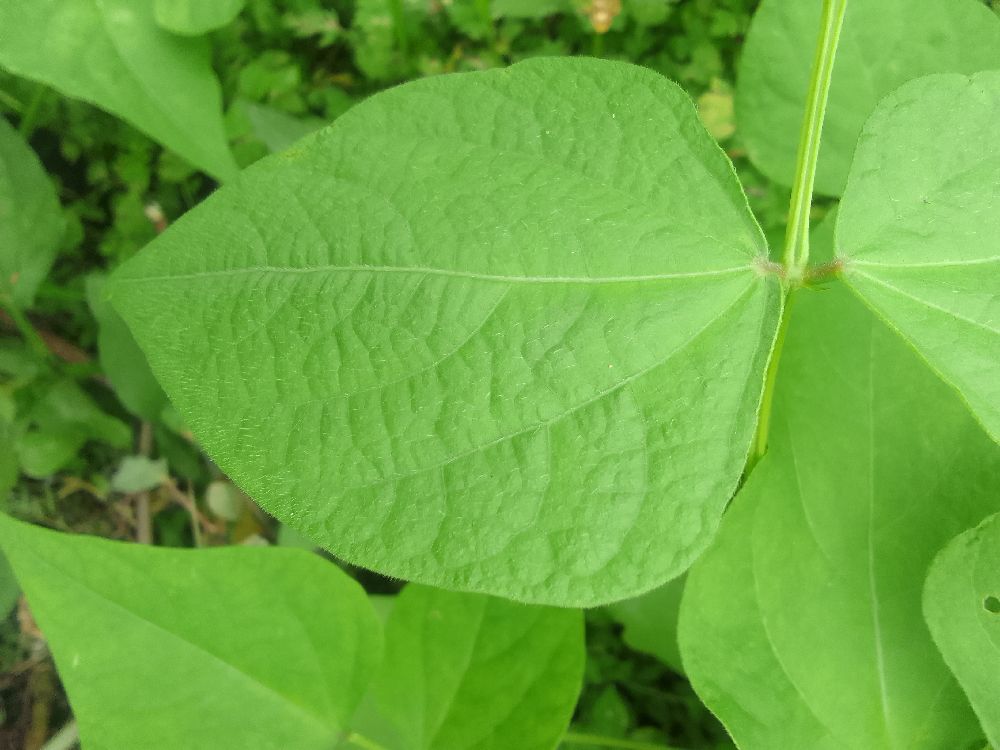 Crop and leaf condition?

common bean, healthy
